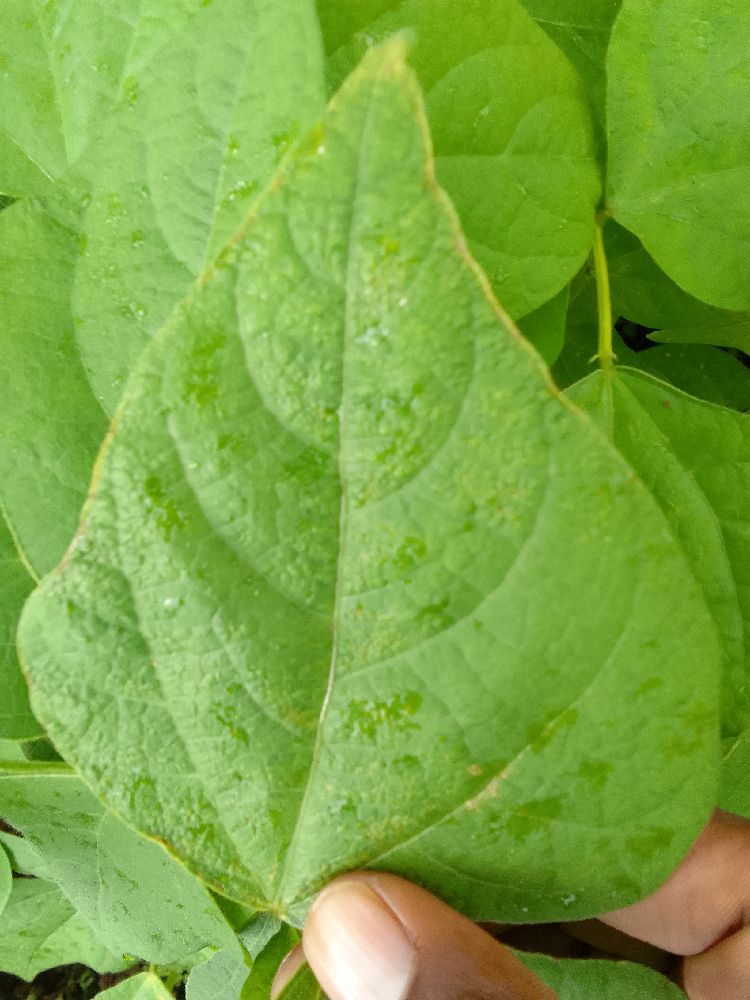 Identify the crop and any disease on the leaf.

common bean, healthy
